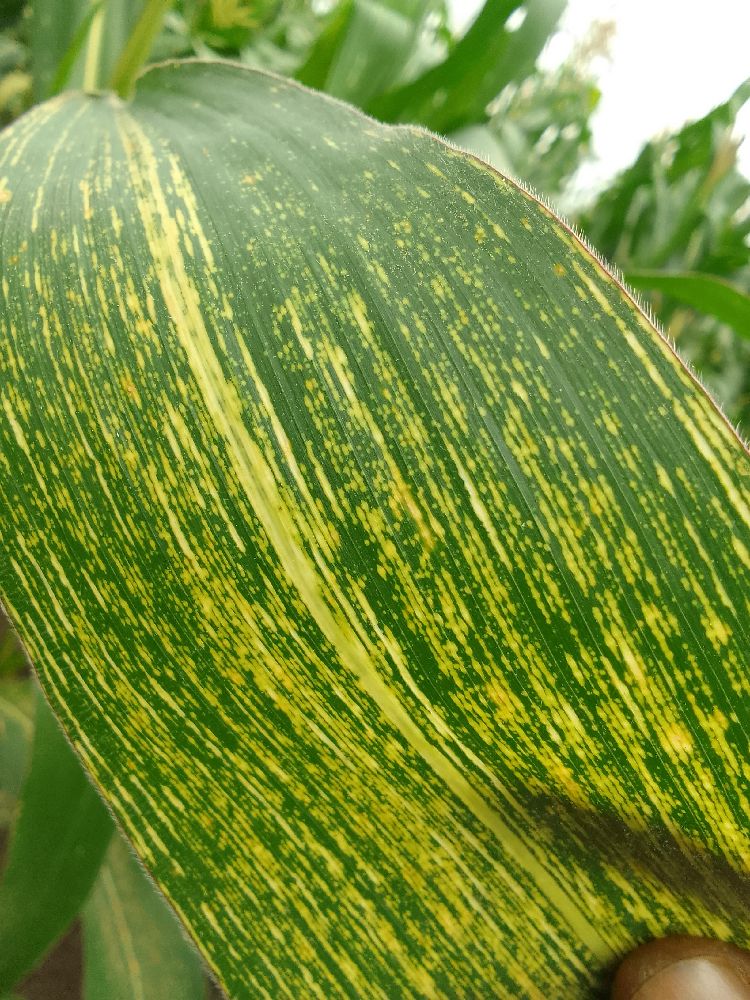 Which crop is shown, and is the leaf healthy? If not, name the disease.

maize, maize streak virus
